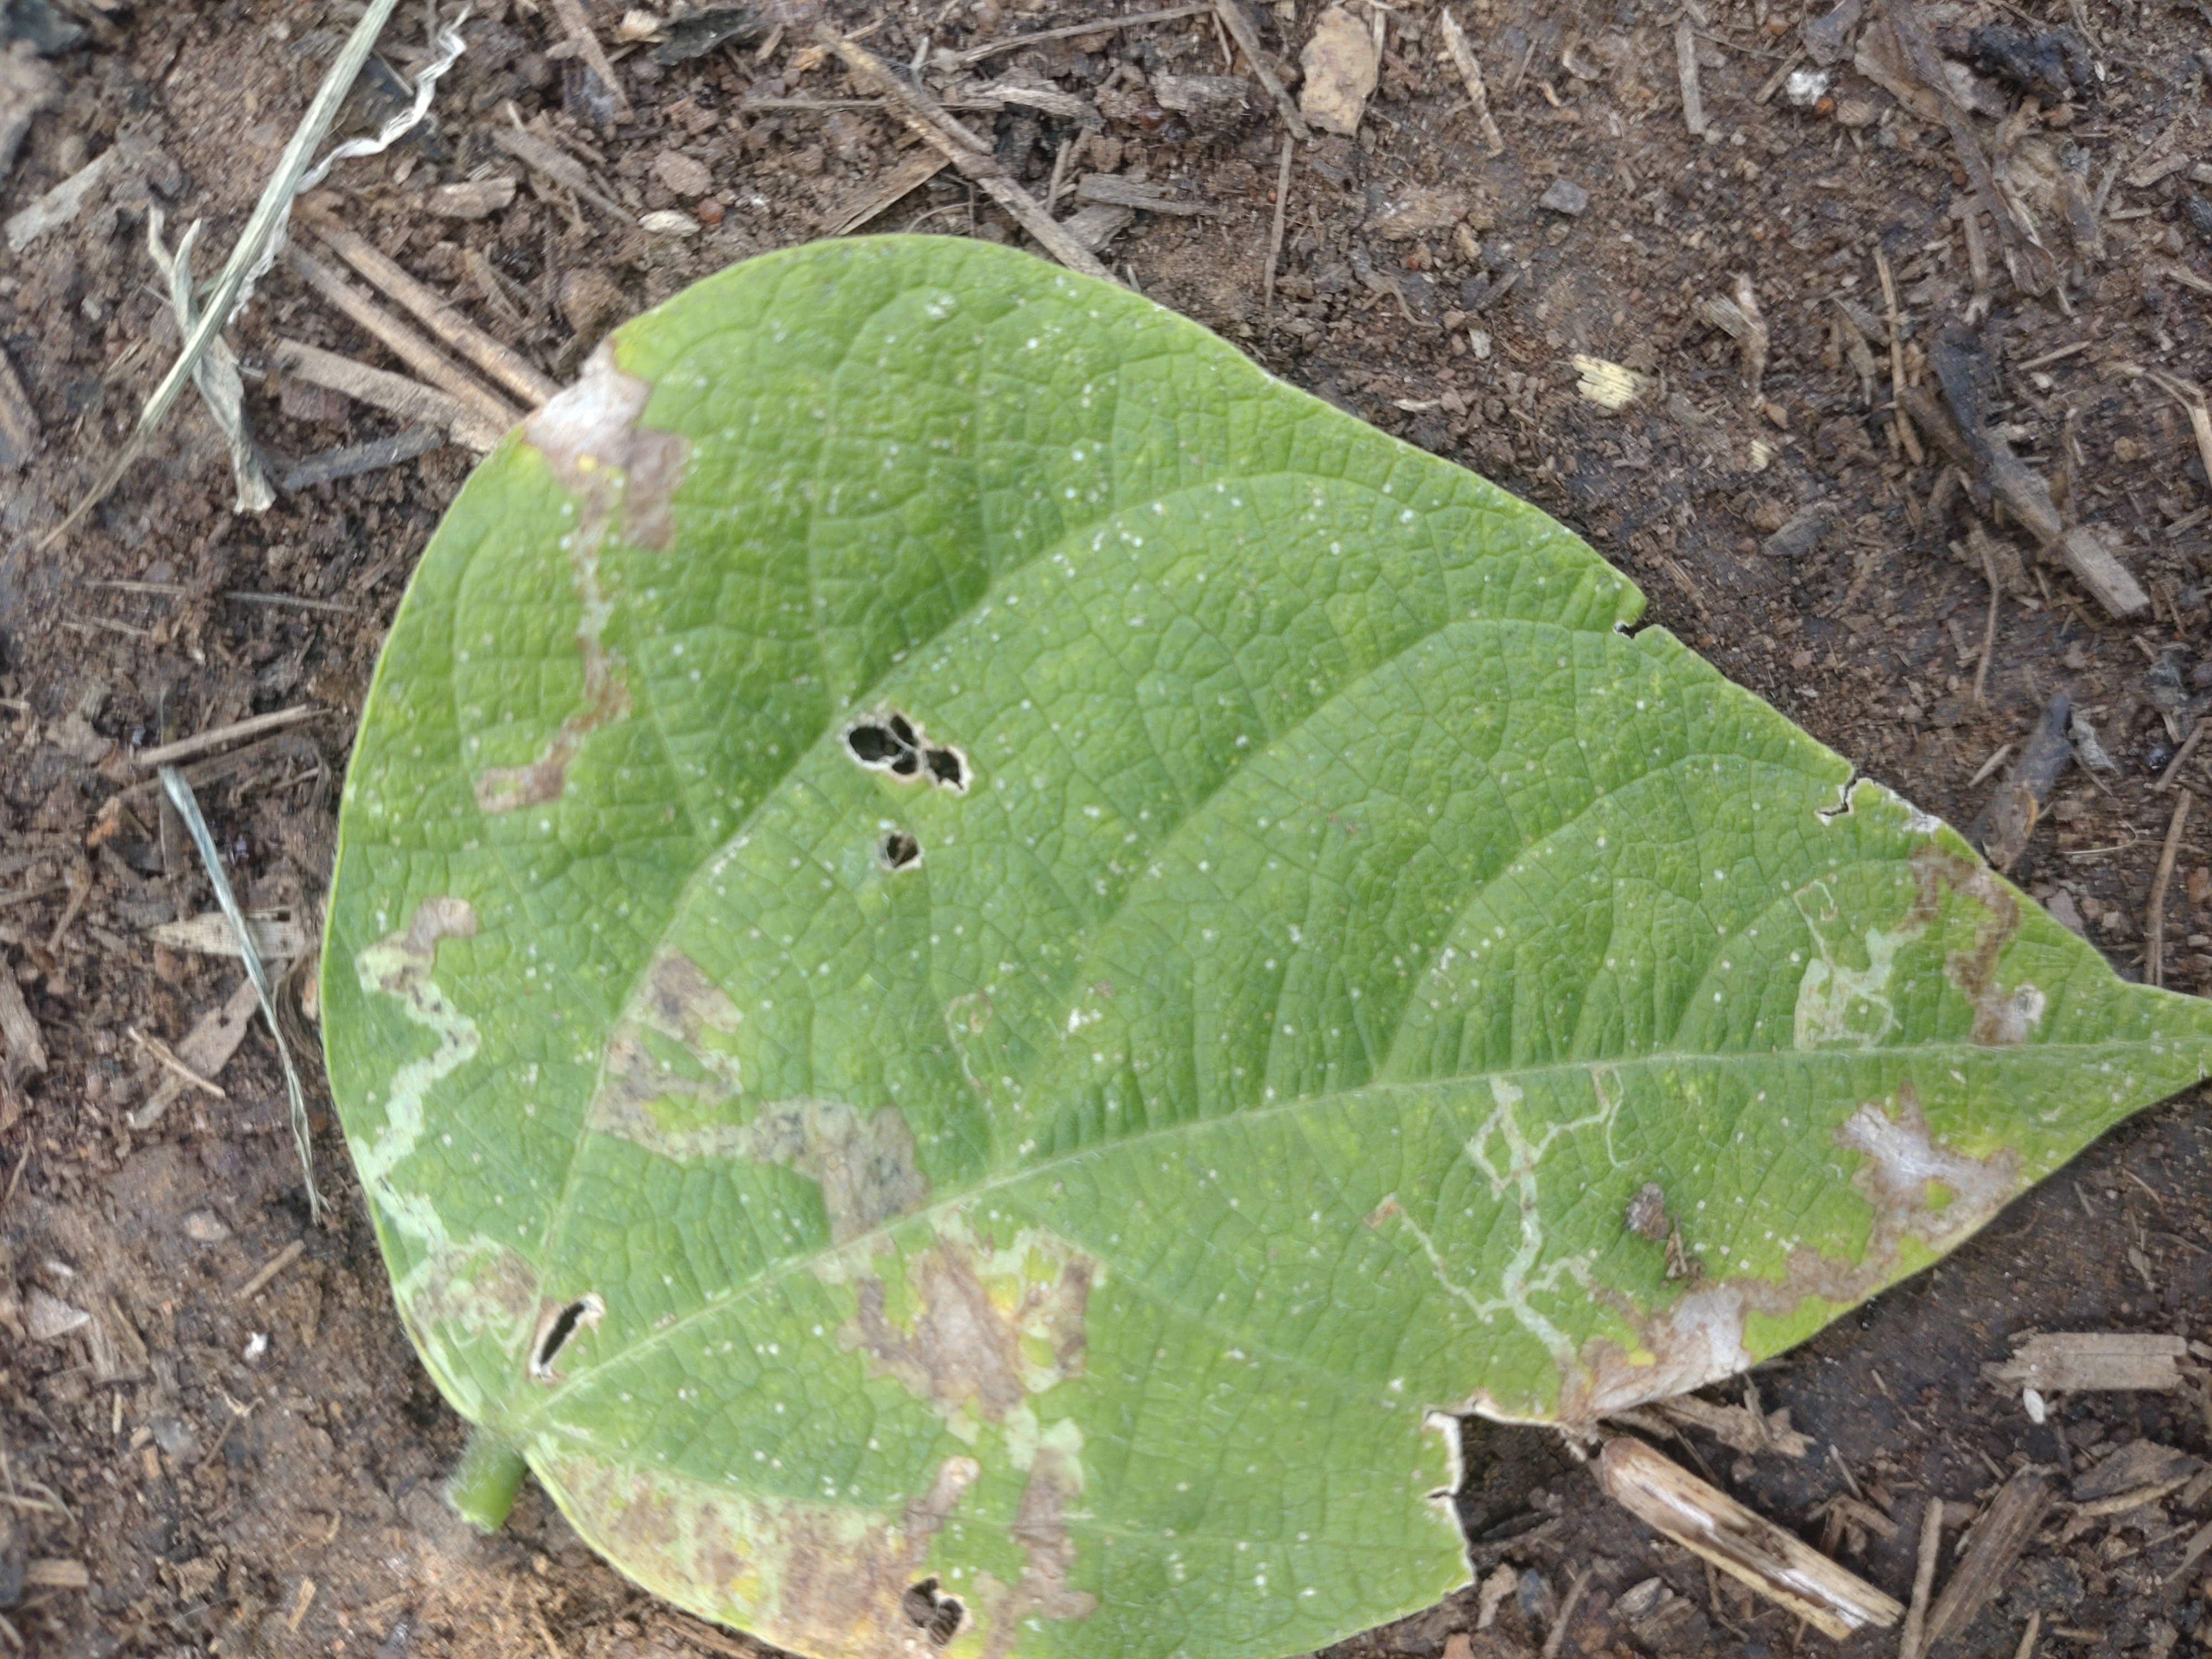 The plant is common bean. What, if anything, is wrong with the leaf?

anthracnose
